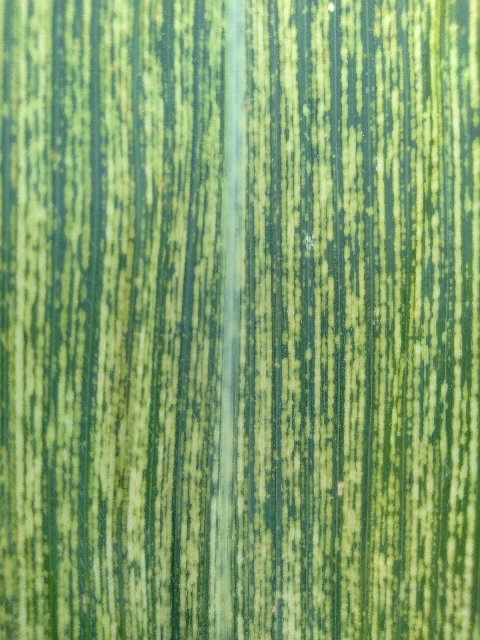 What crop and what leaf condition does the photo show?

maize, maize streak virus
